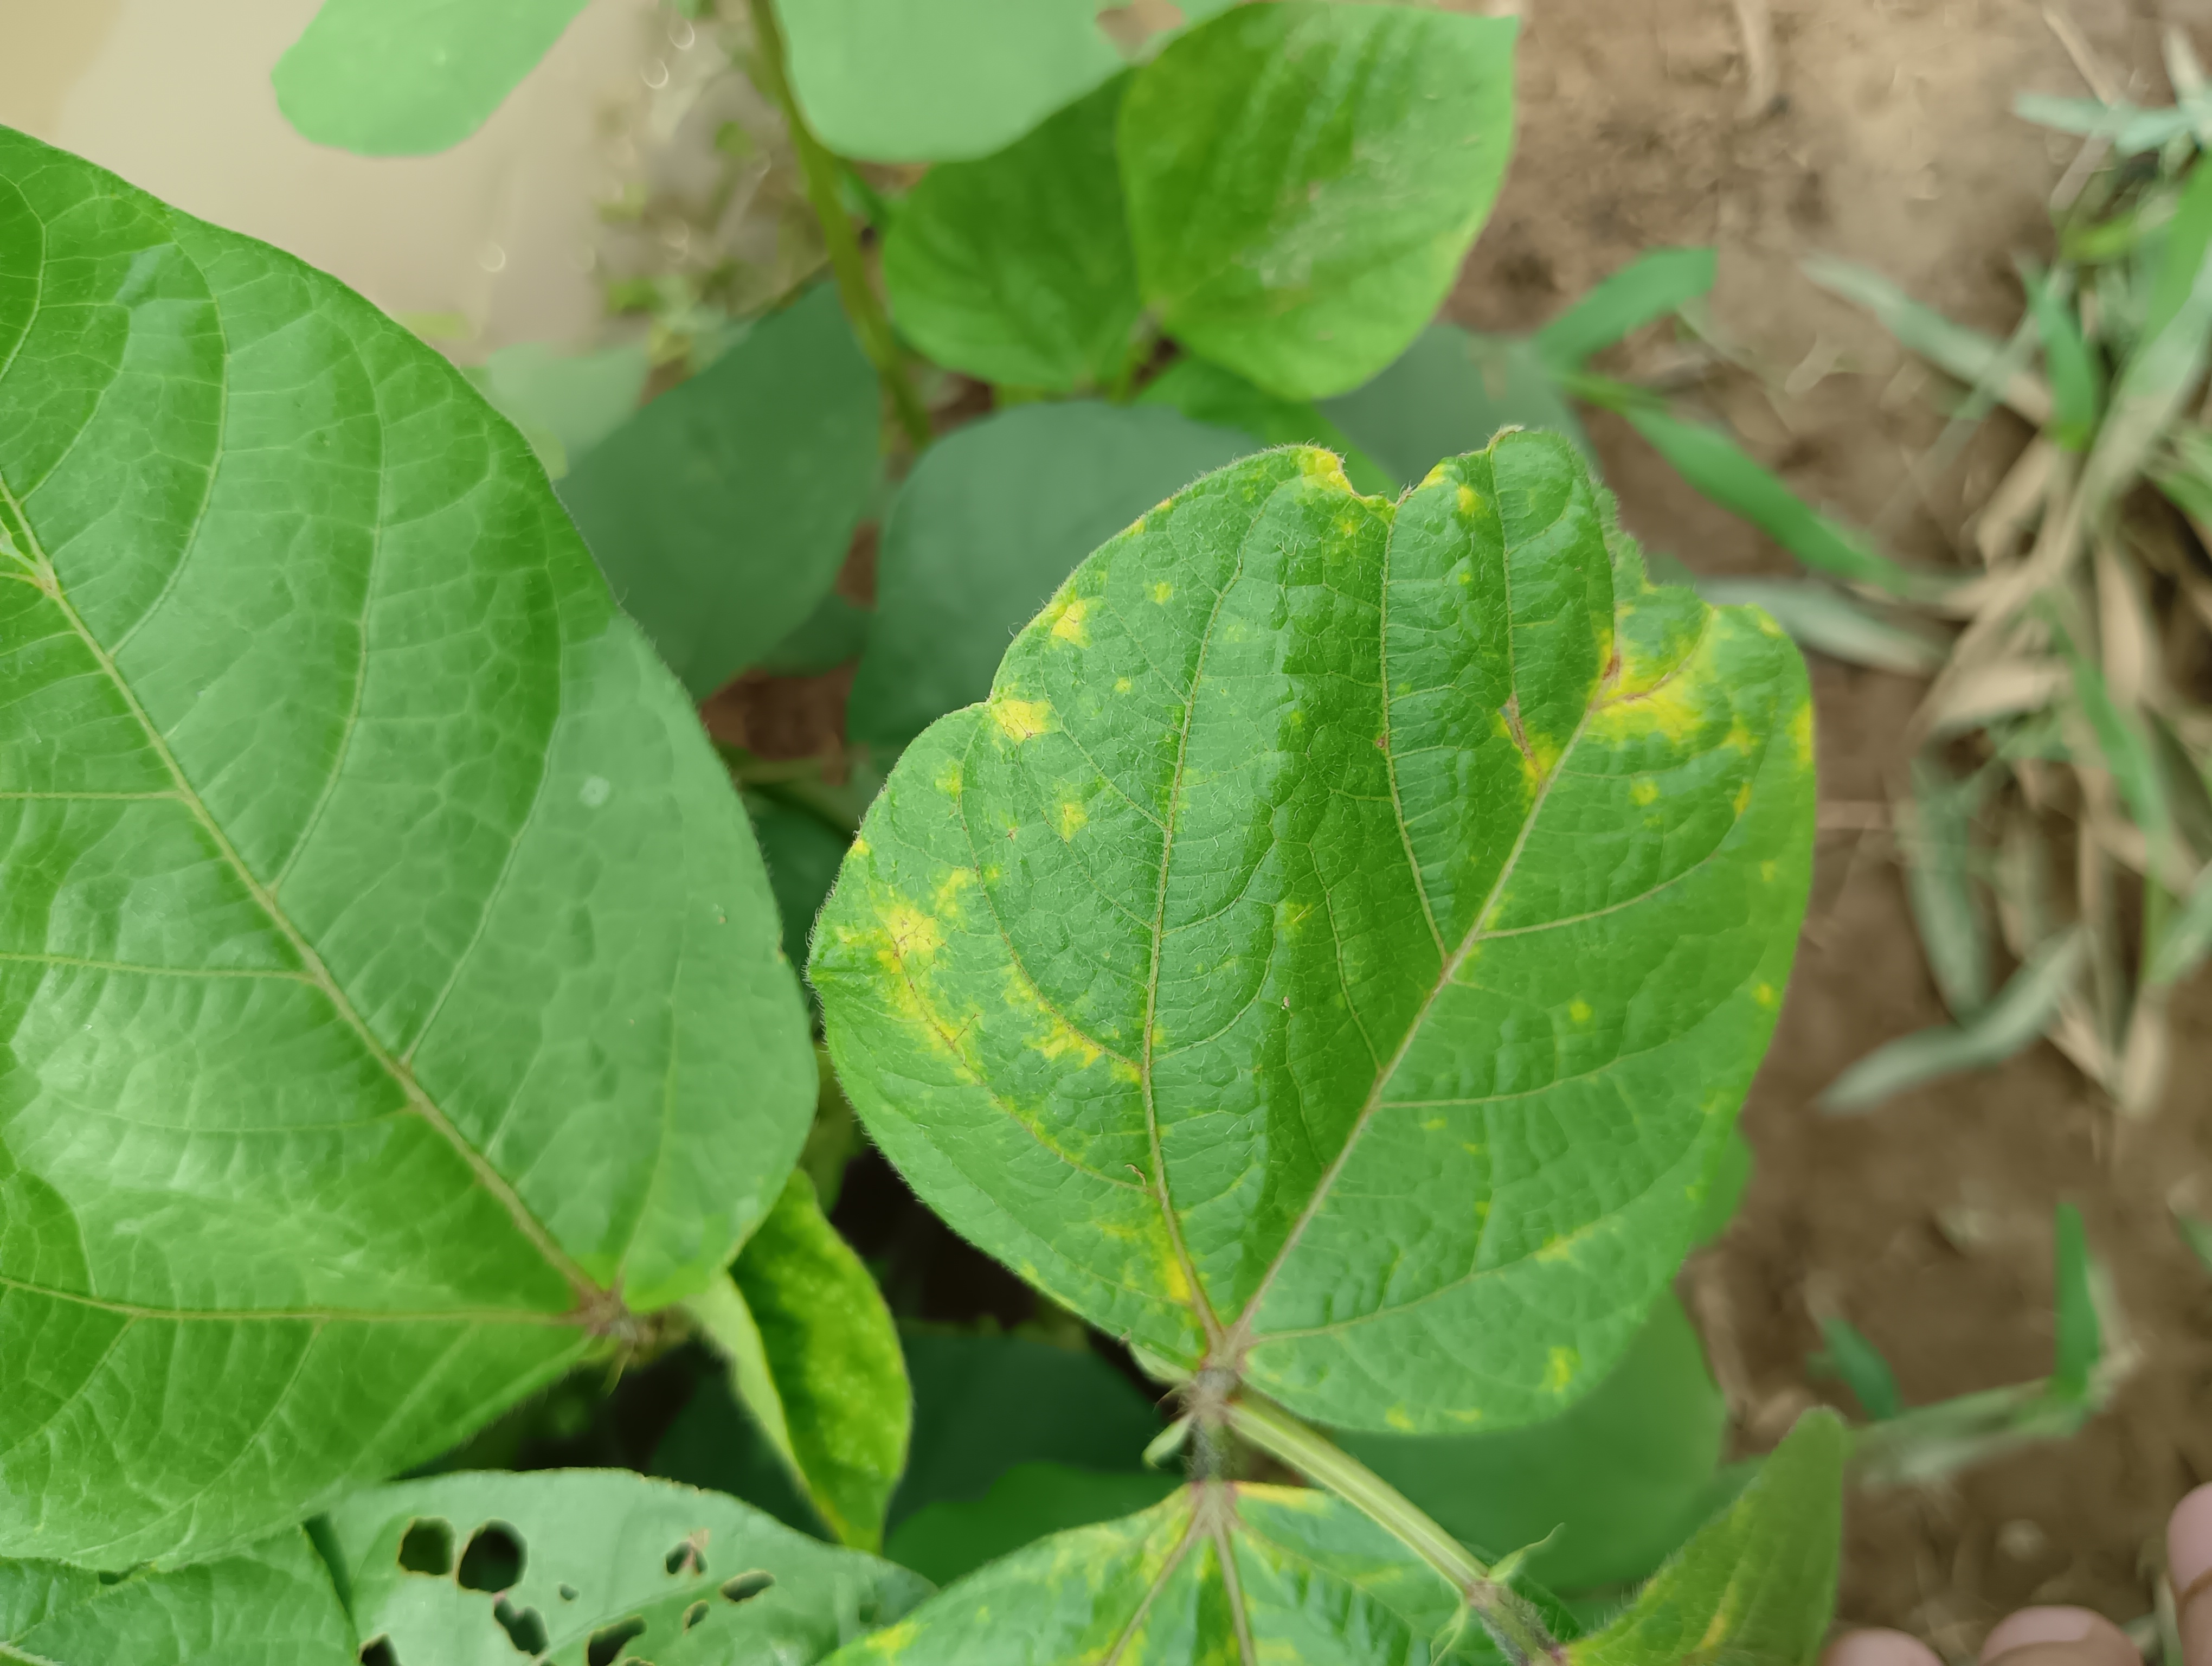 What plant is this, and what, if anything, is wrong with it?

mungbean, yellow mosaic
